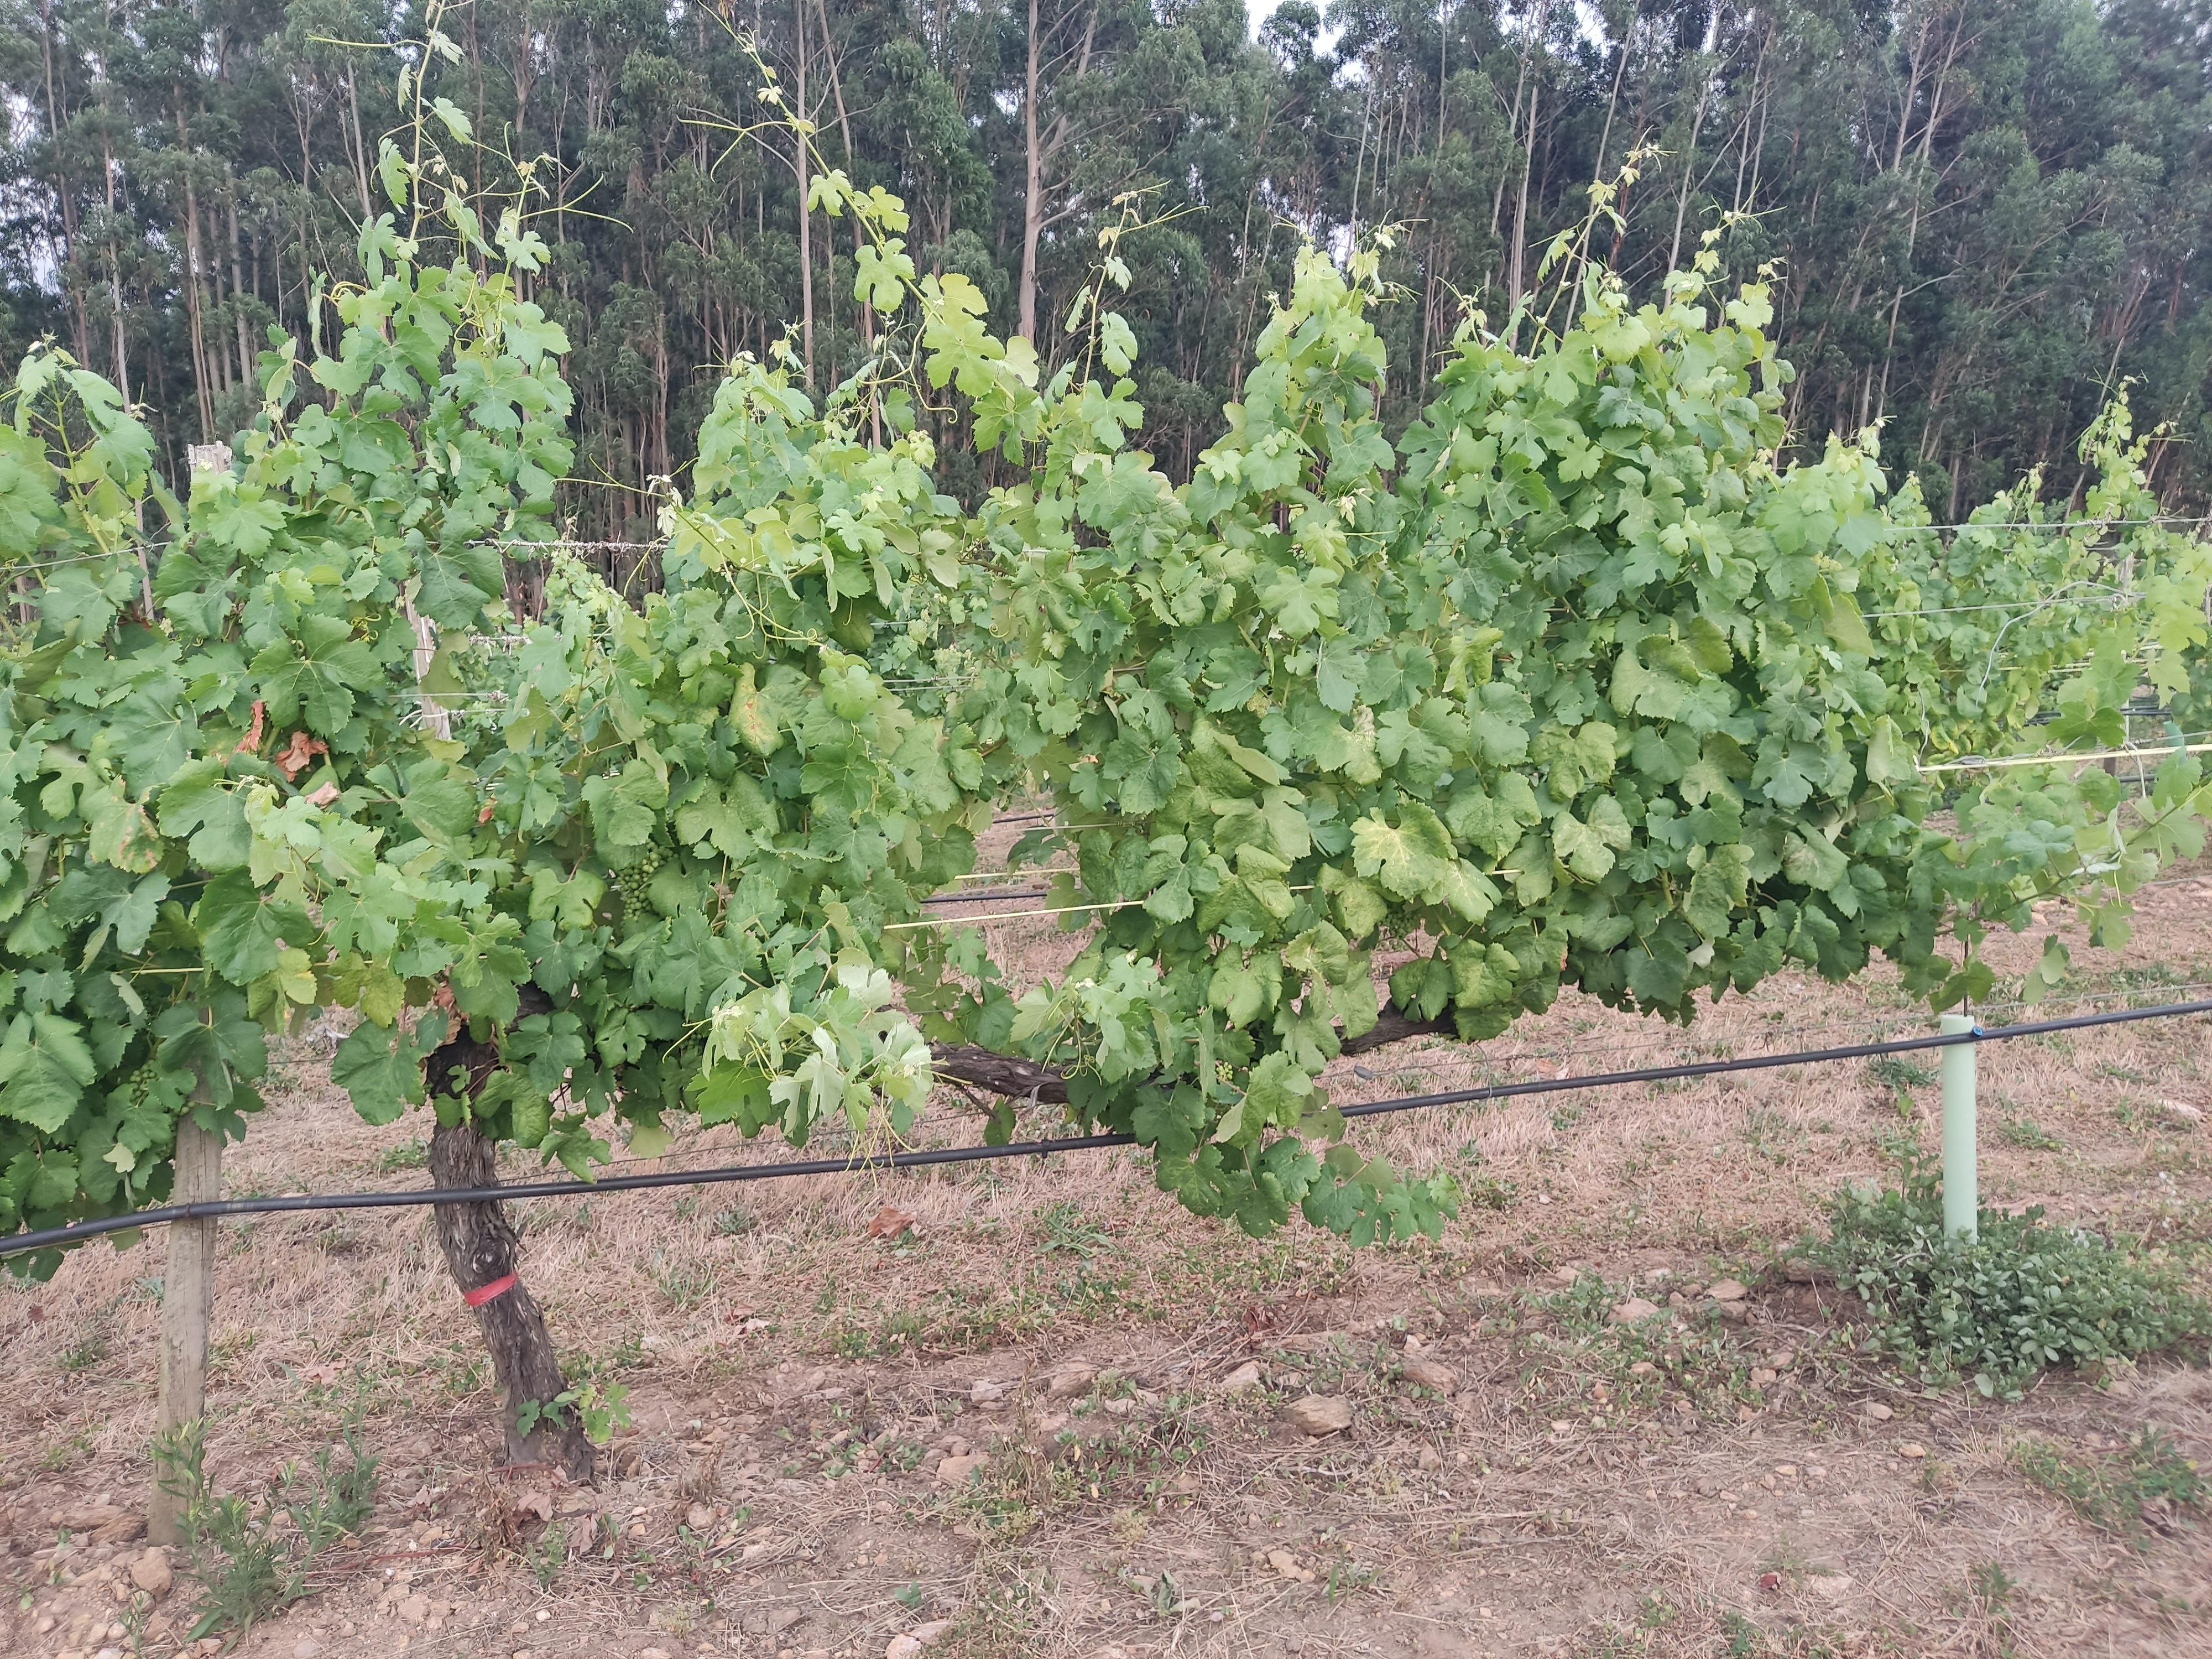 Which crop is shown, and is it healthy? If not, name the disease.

grapevine, not affected by esca disease
